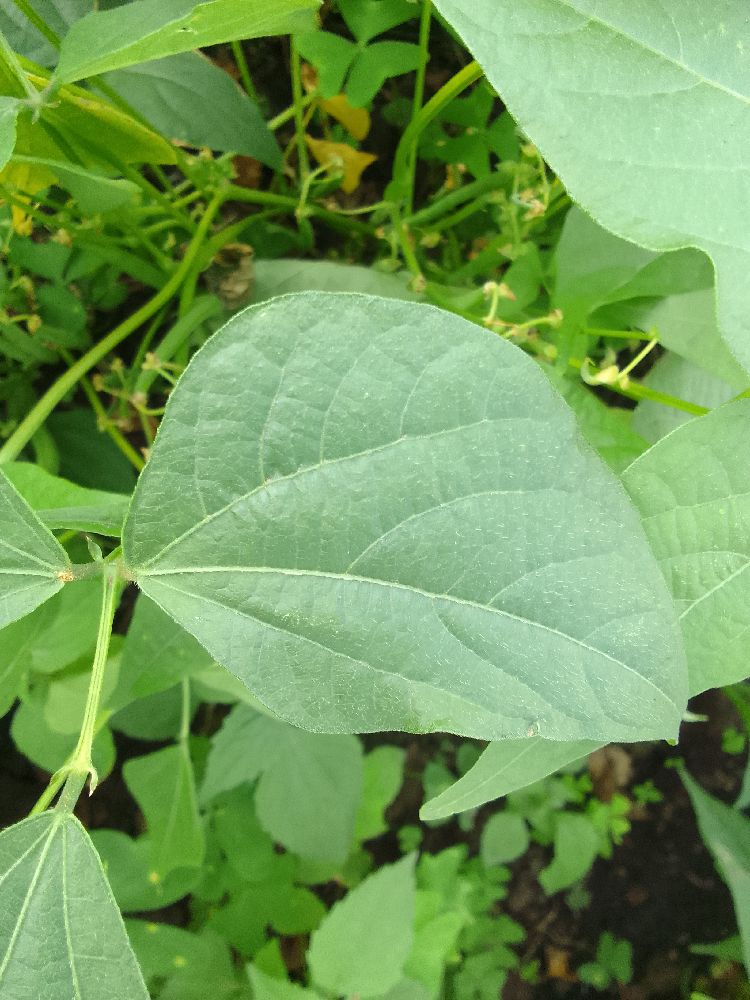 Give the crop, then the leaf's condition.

common bean, healthy
